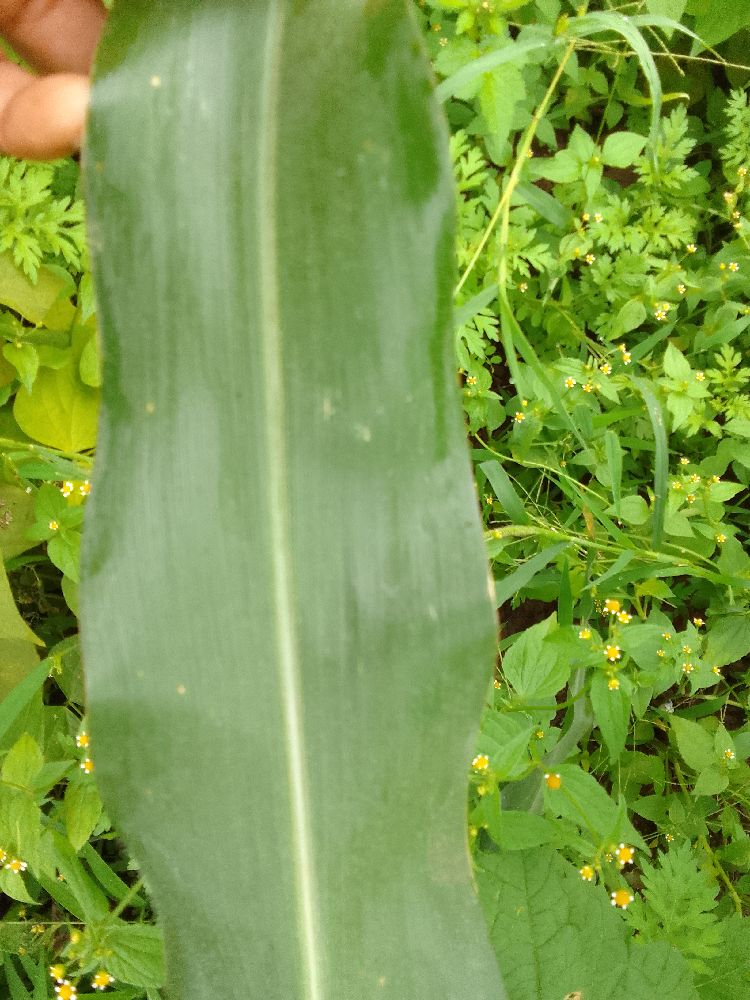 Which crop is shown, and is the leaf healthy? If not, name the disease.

maize, healthy
